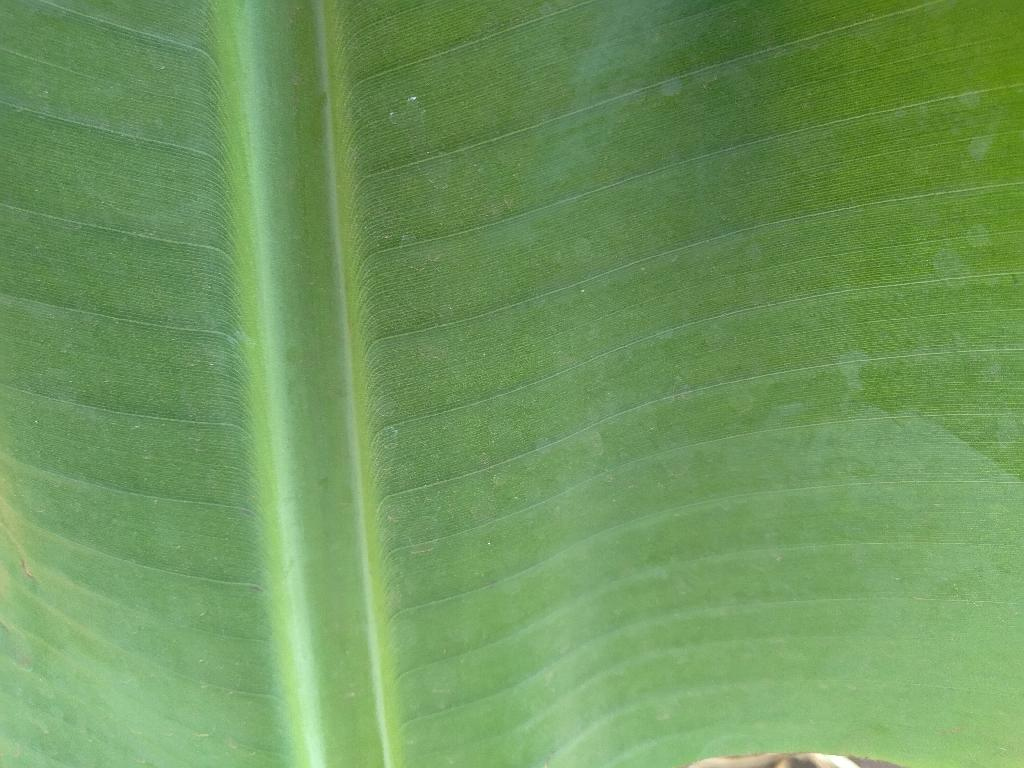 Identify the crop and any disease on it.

banana, healthy
